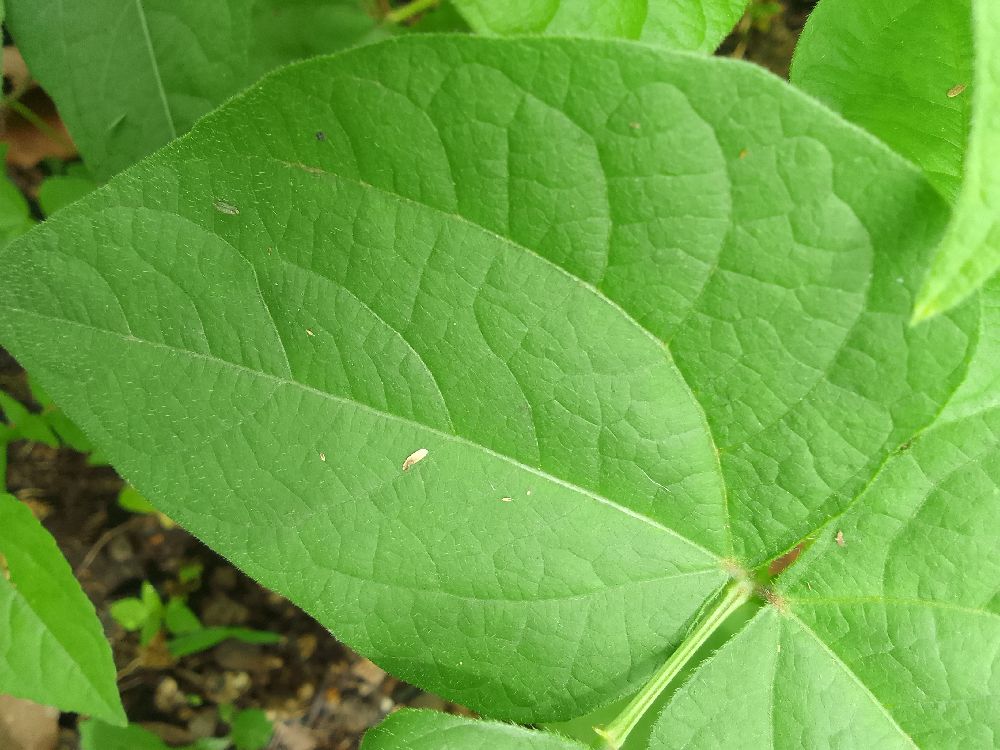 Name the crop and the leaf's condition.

common bean, healthy
